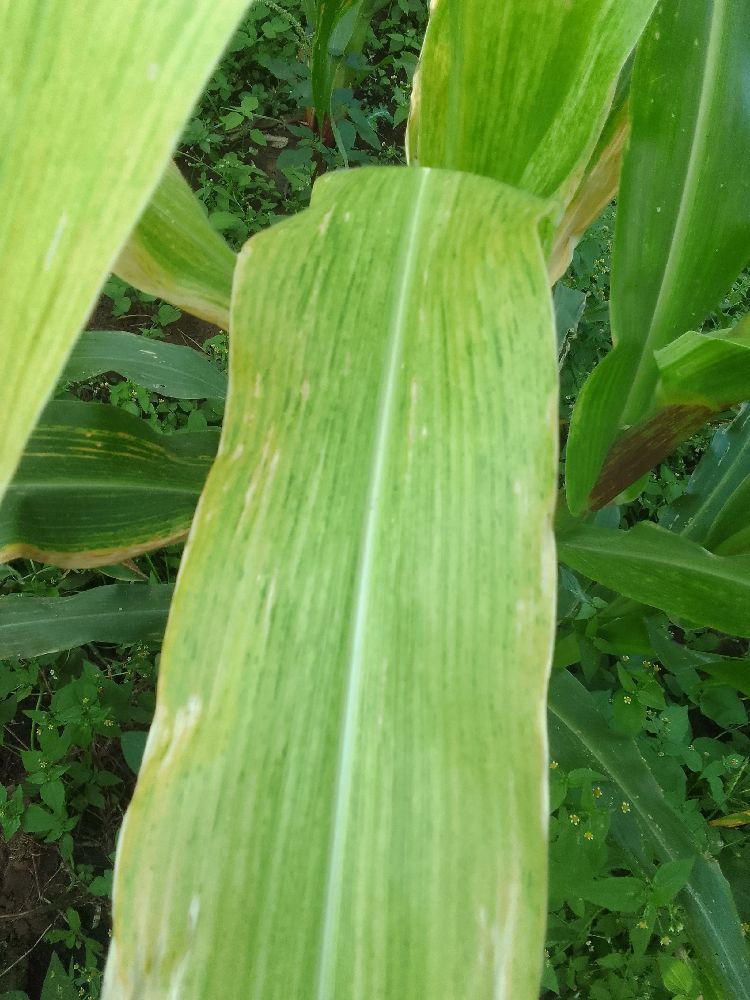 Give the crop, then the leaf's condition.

maize, maize lethal necrosis
